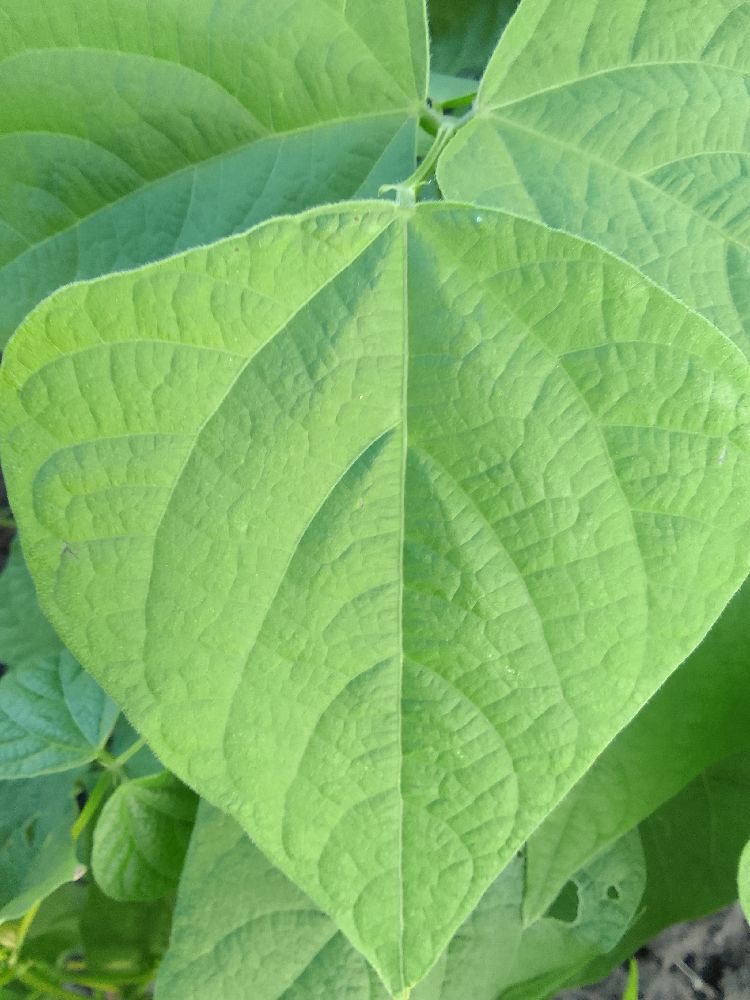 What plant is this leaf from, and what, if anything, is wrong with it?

common bean, healthy
